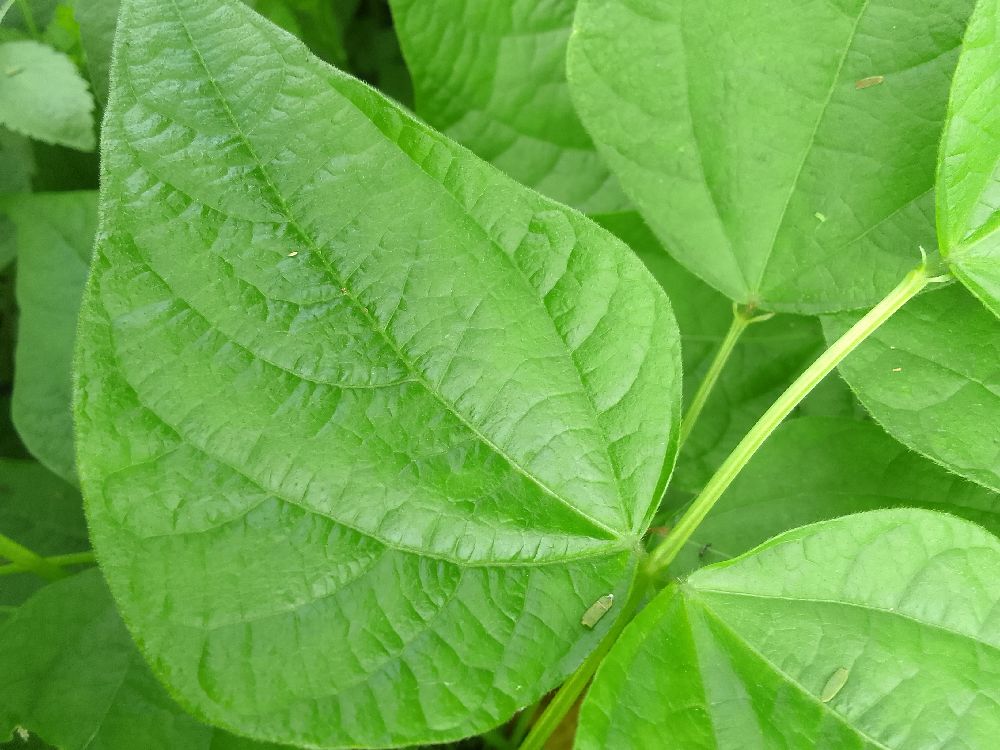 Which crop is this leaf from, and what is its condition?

common bean, healthy
